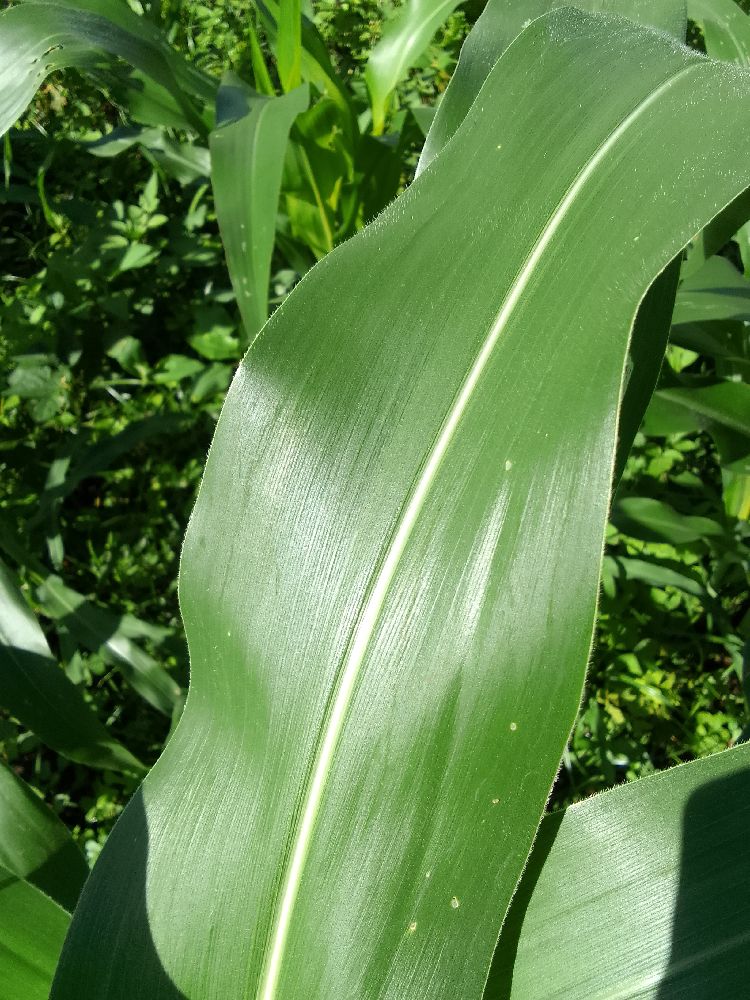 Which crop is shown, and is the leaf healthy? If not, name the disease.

maize, healthy
